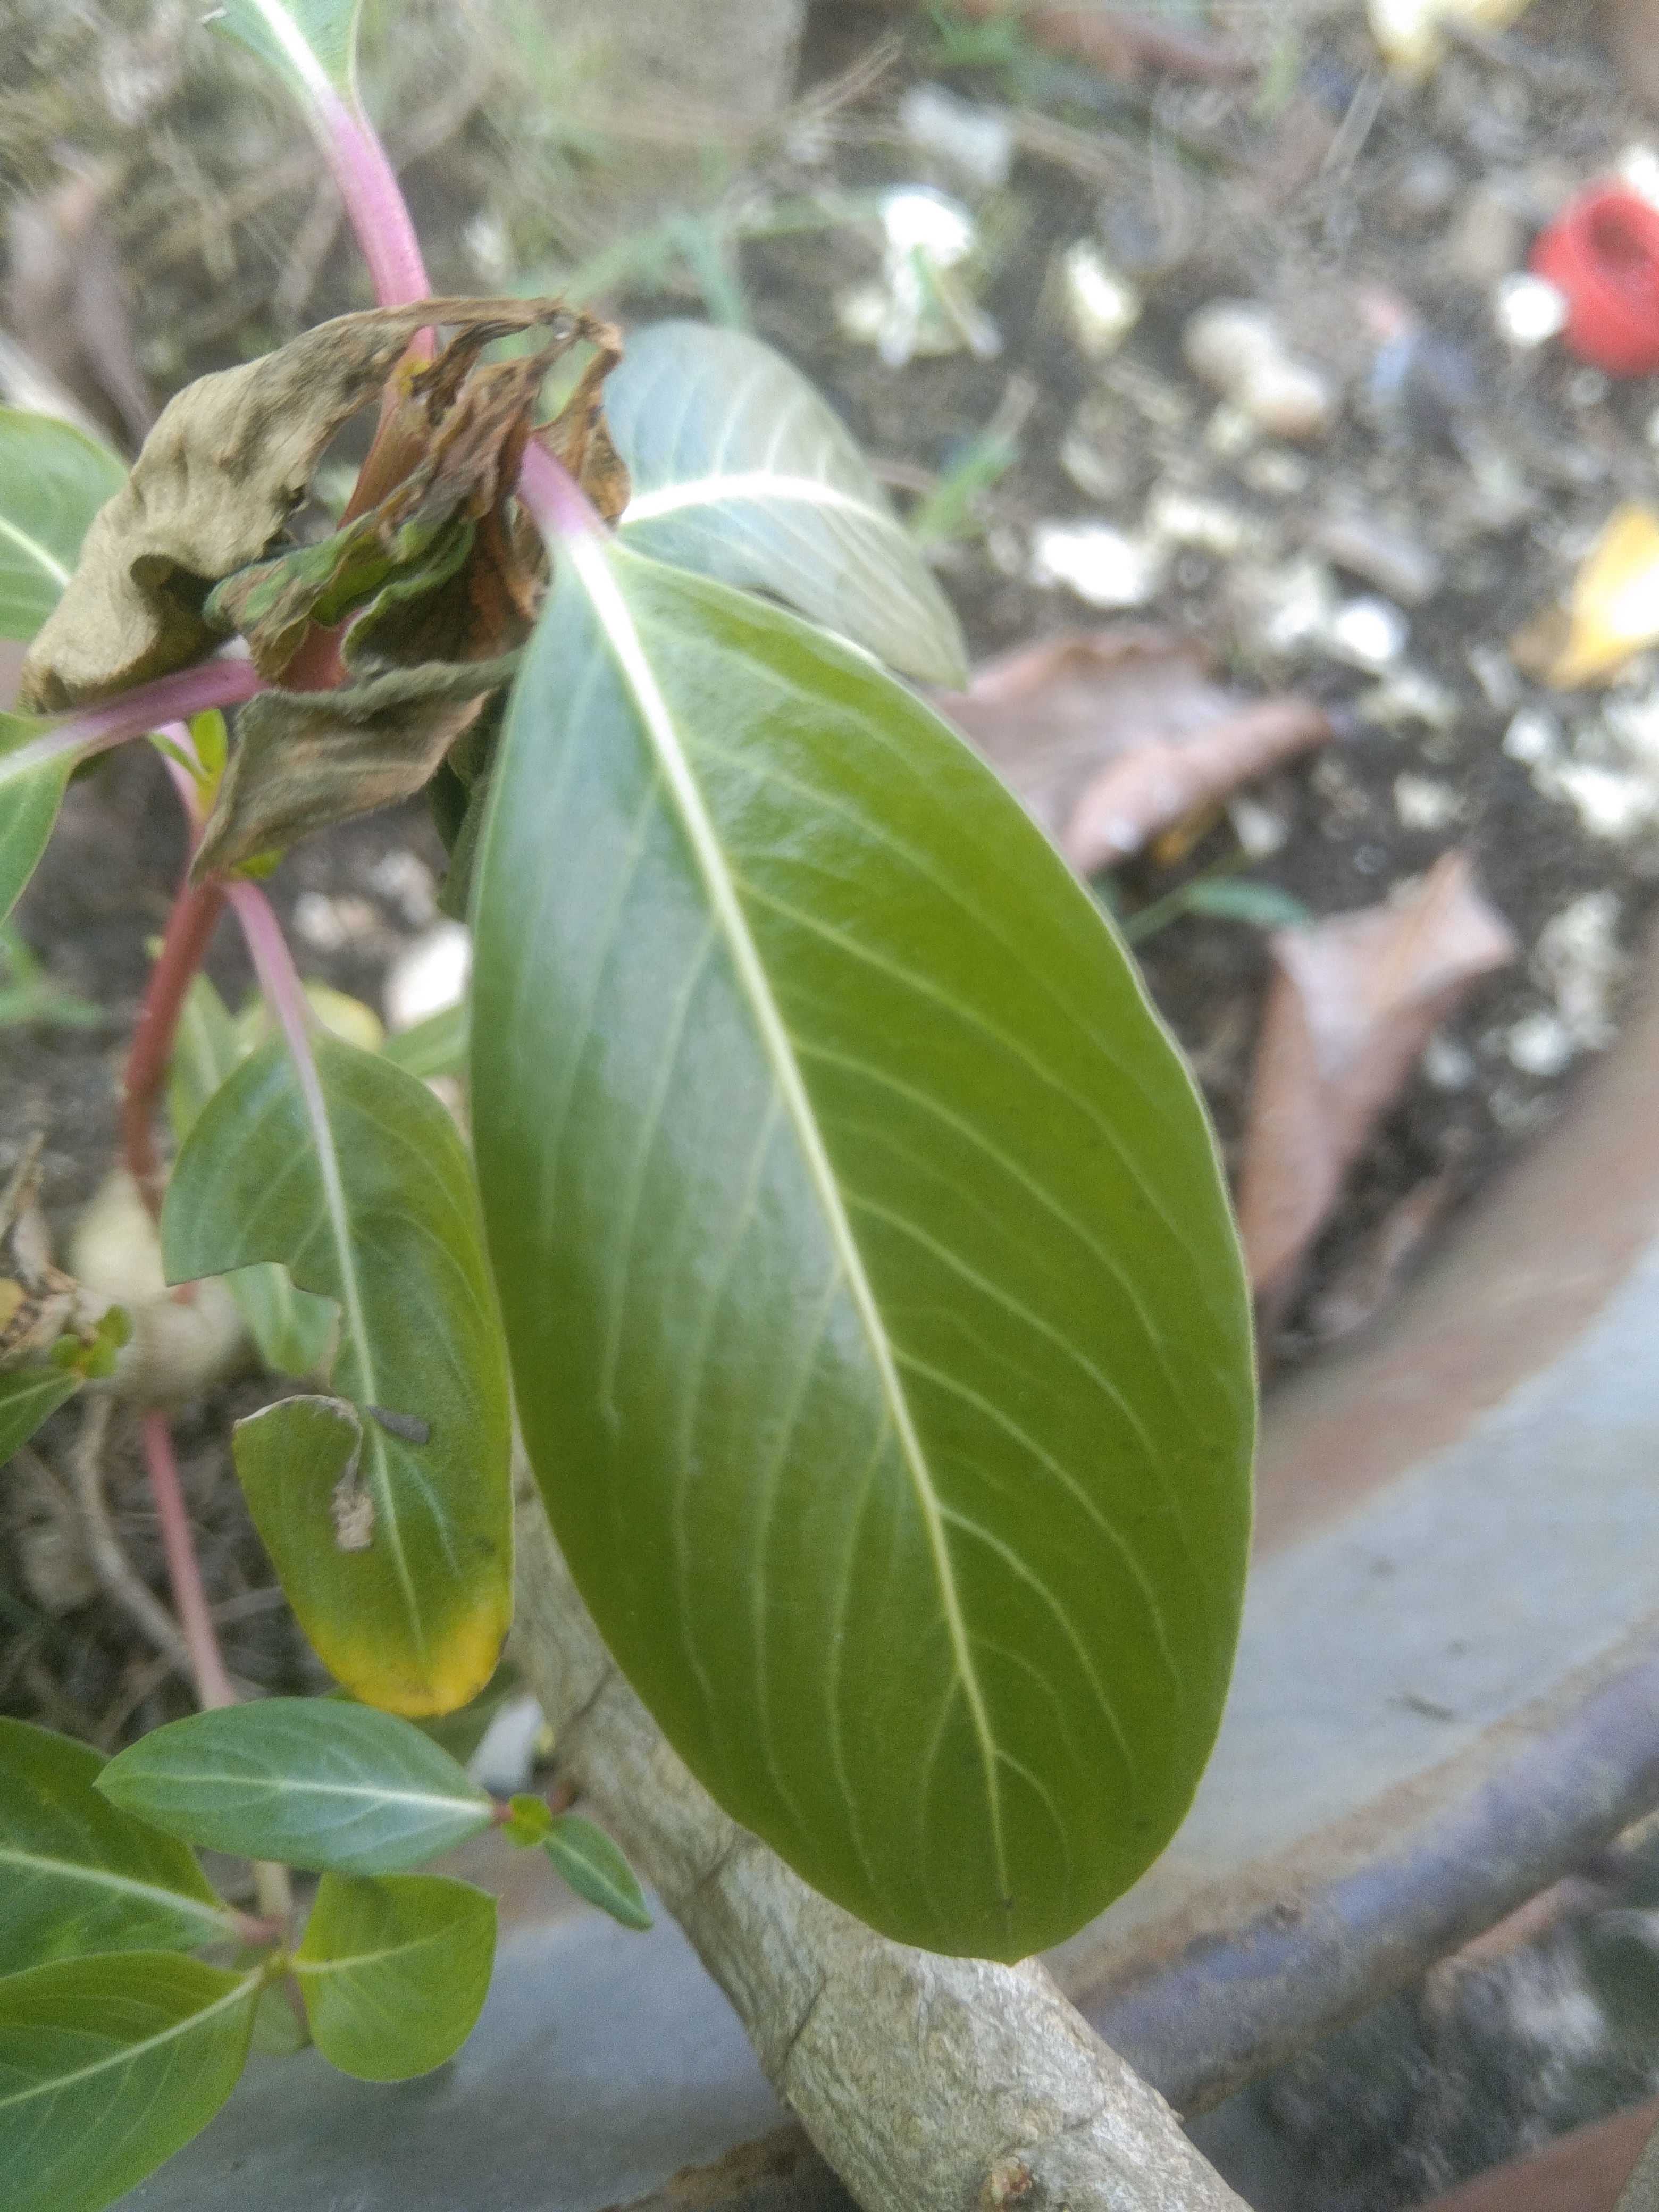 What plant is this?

rose periwinkle
